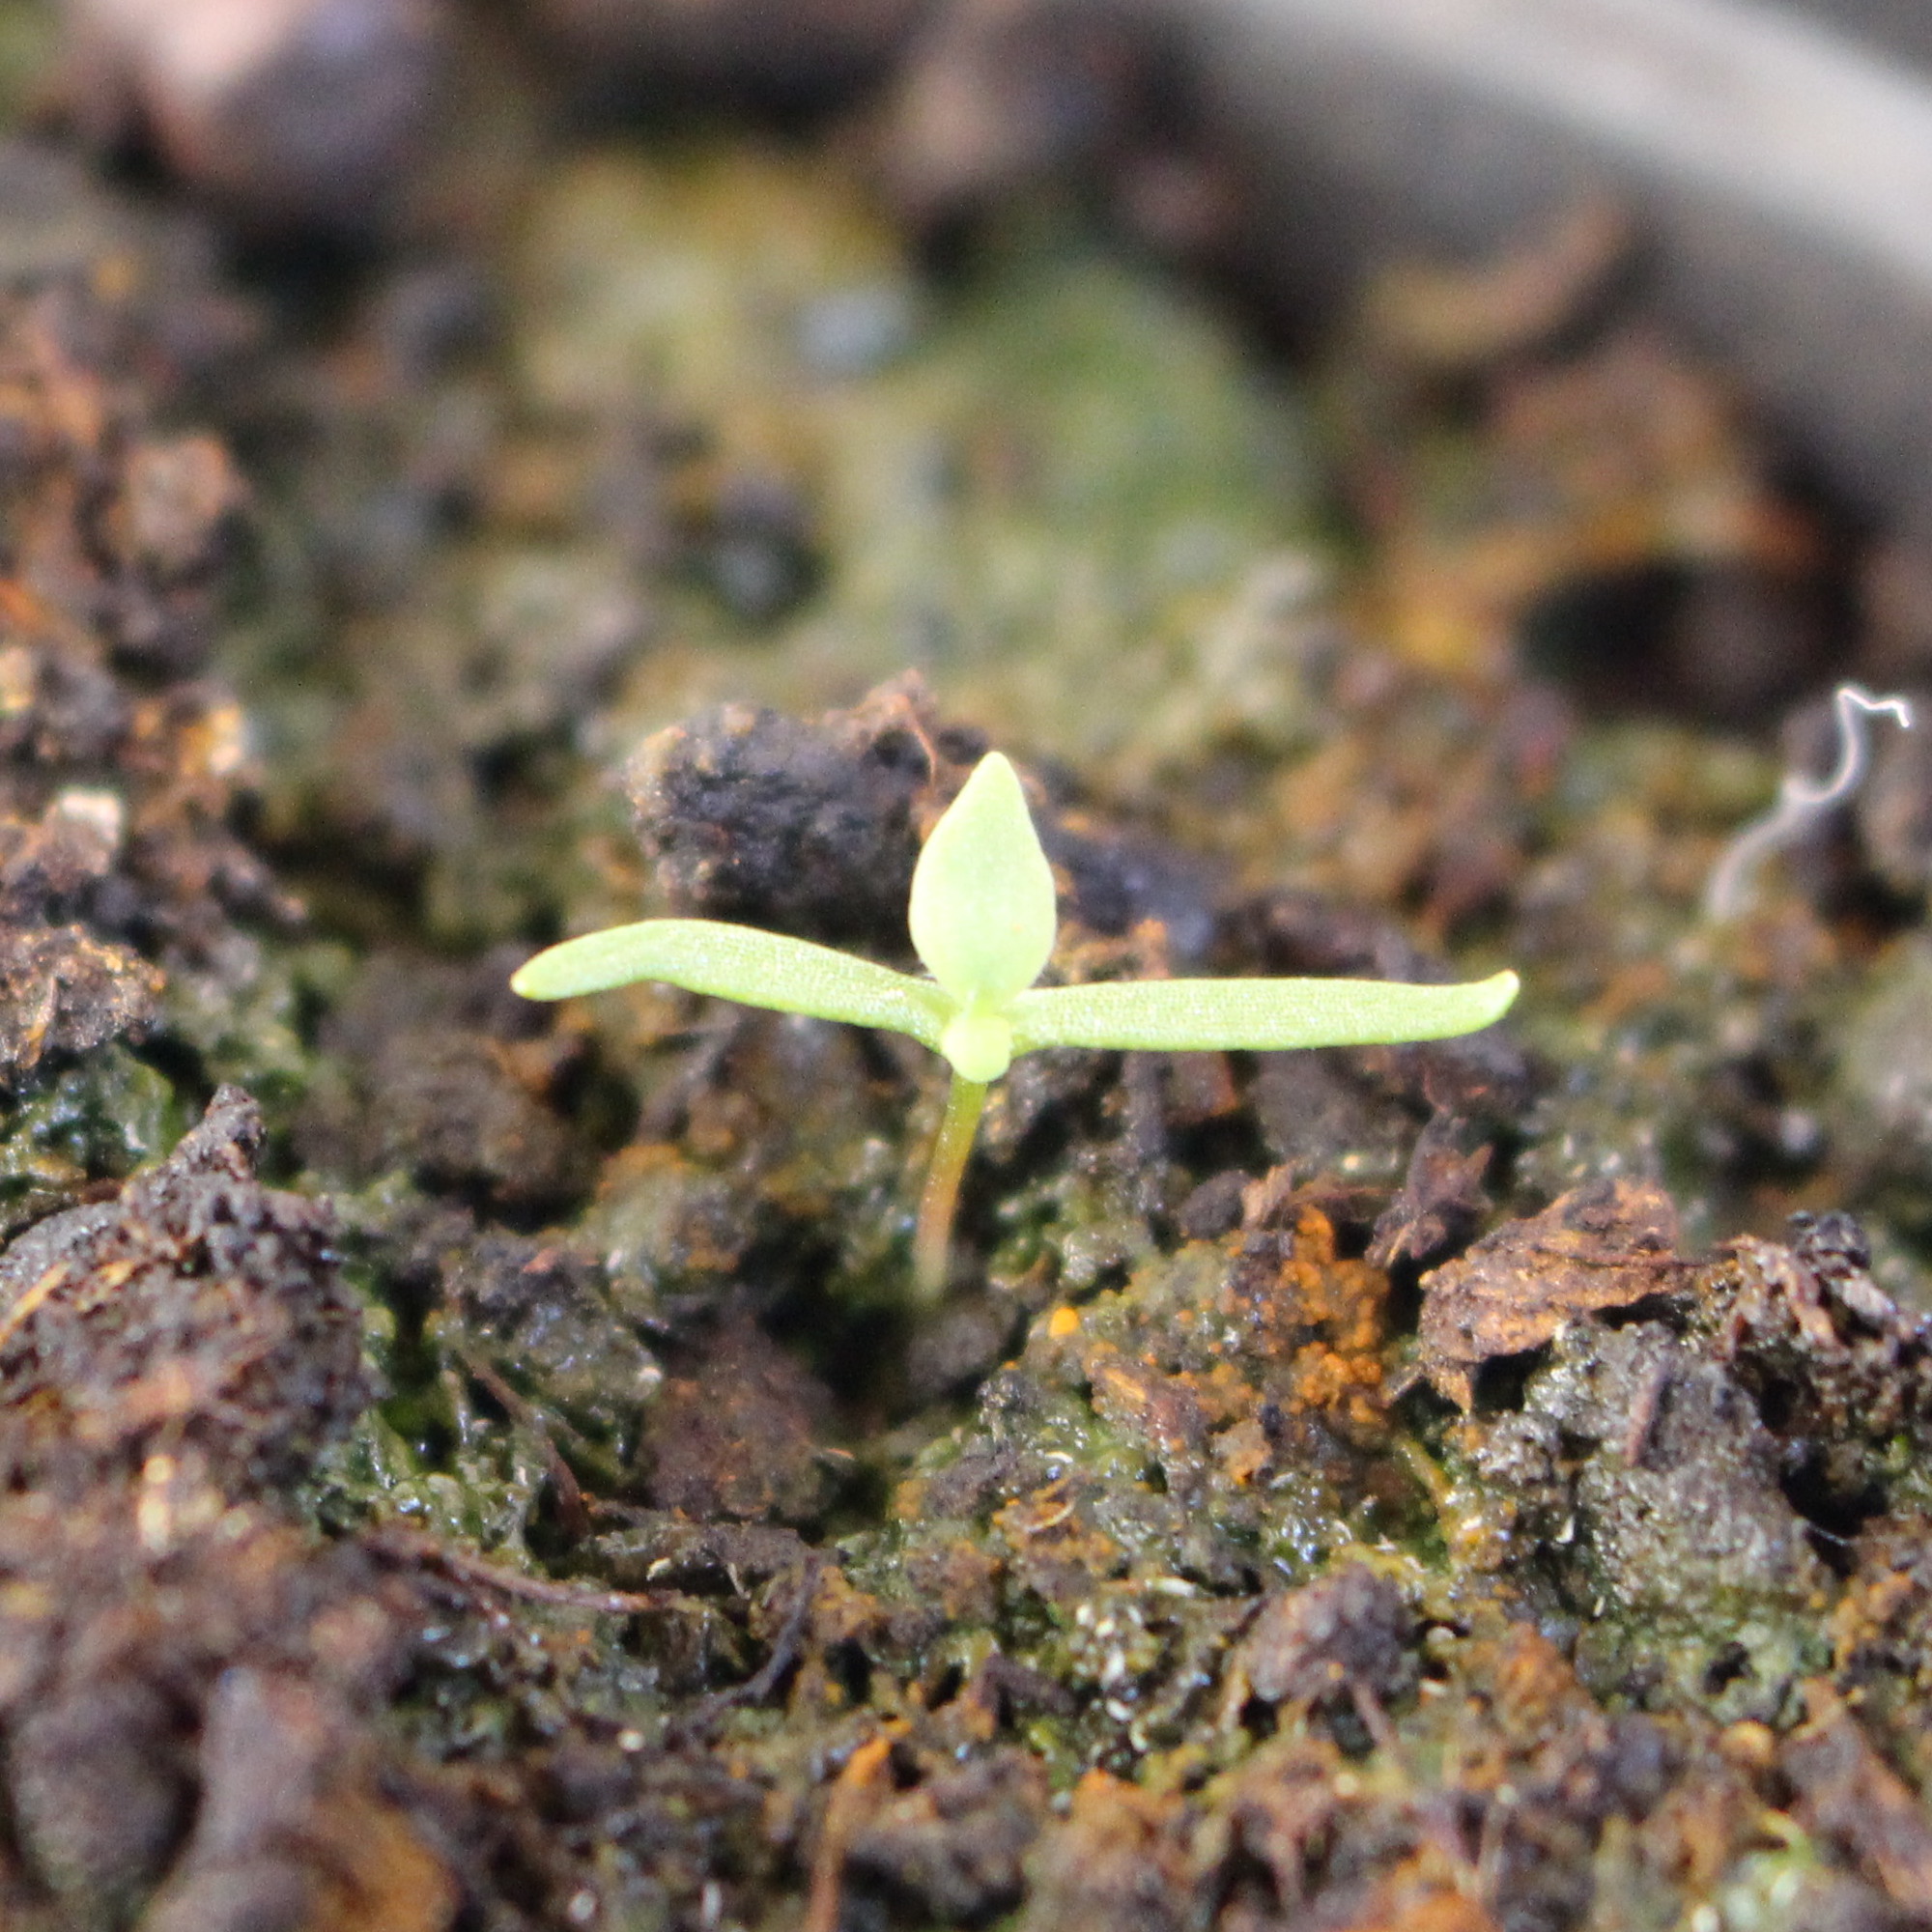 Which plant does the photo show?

Papaver rhoeas
